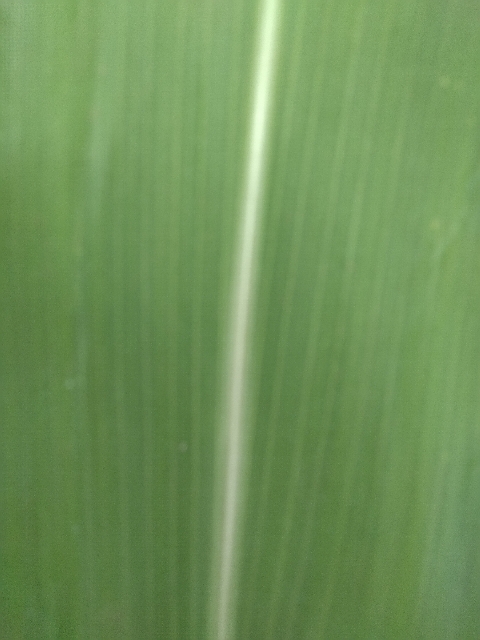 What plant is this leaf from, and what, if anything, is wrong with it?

maize, healthy
